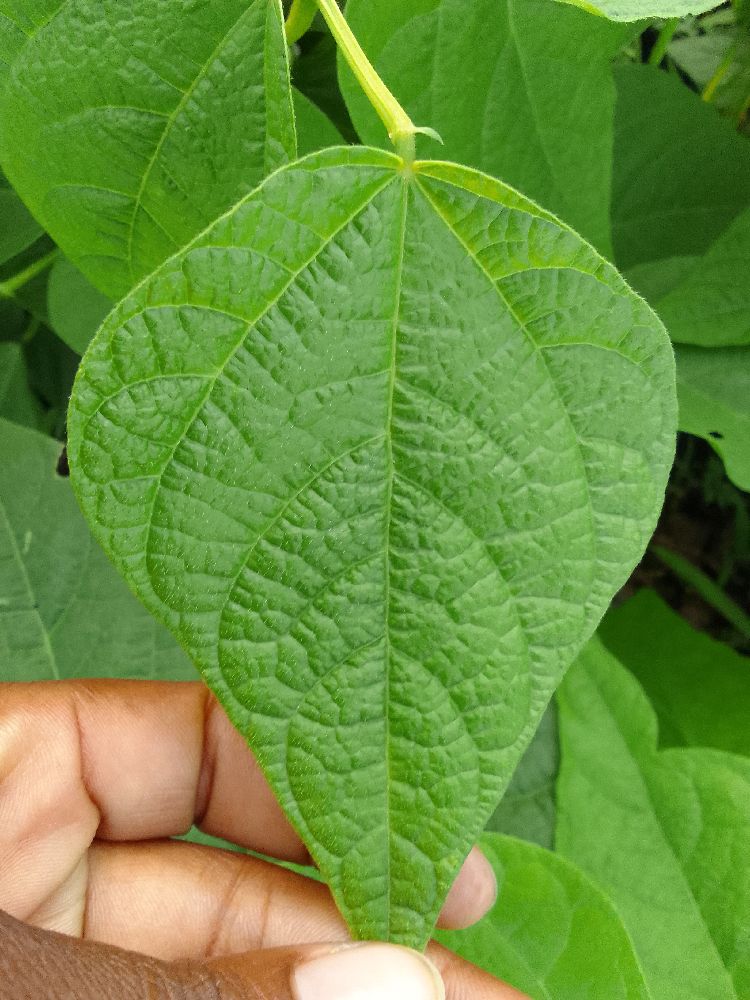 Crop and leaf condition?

common bean, healthy
